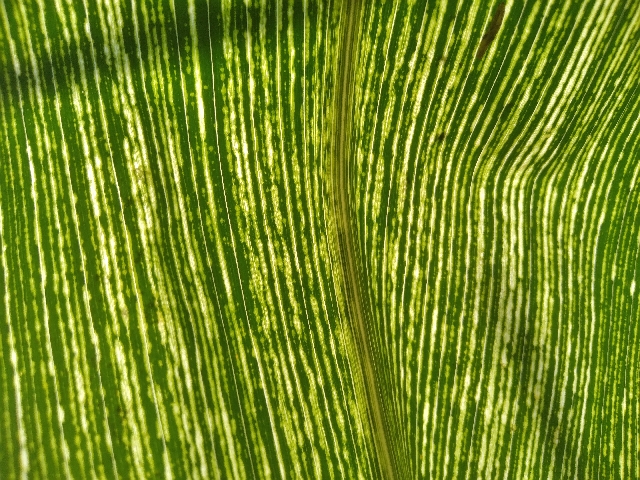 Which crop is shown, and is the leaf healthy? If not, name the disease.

maize, maize streak virus
